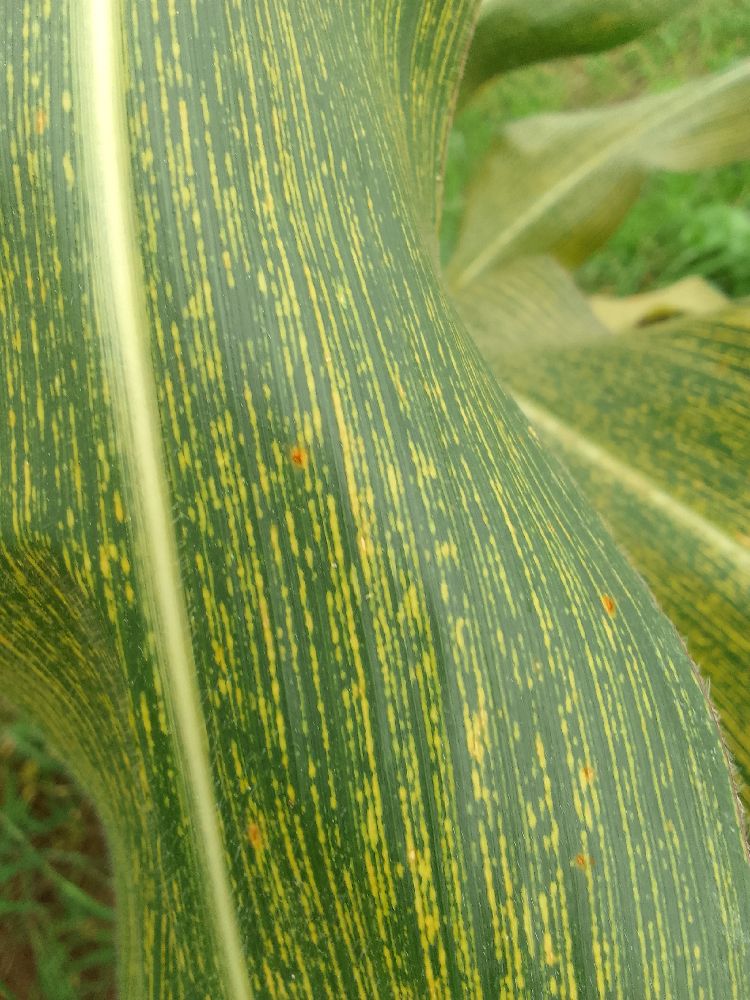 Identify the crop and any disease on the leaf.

maize, maize streak virus
